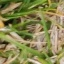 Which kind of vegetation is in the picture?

grass
